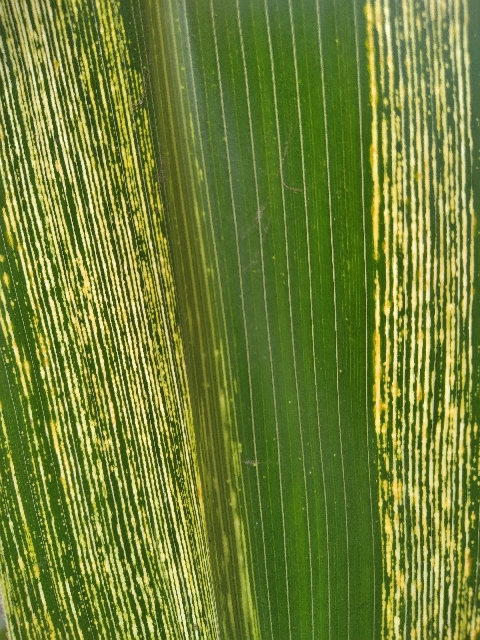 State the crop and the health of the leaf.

maize, maize streak virus
